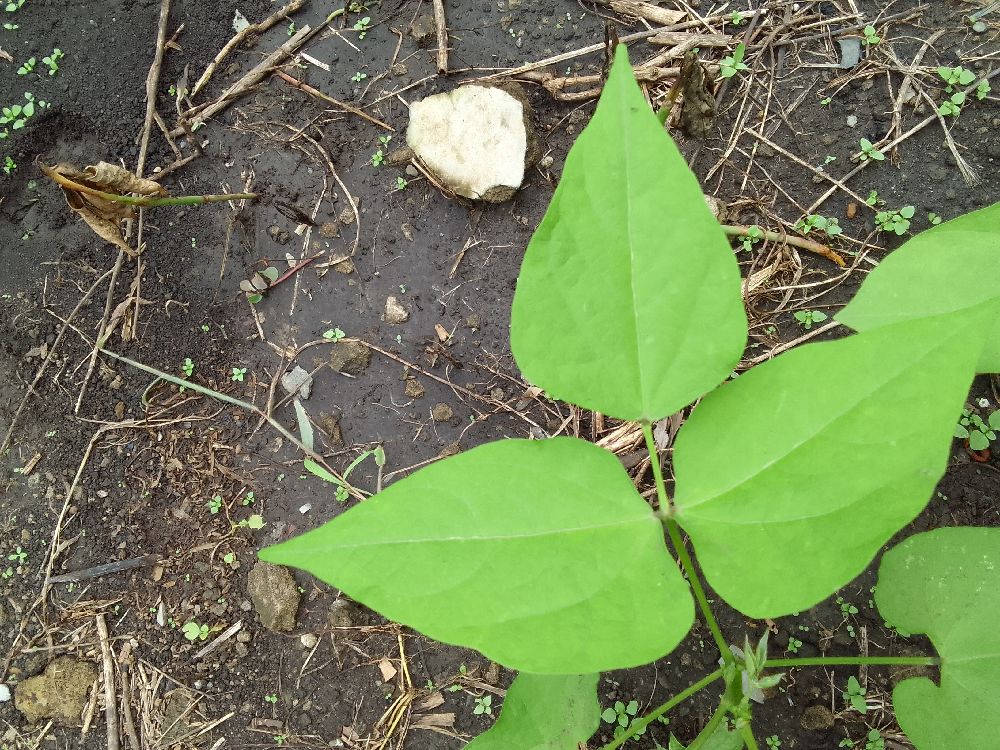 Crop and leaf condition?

common bean, healthy
